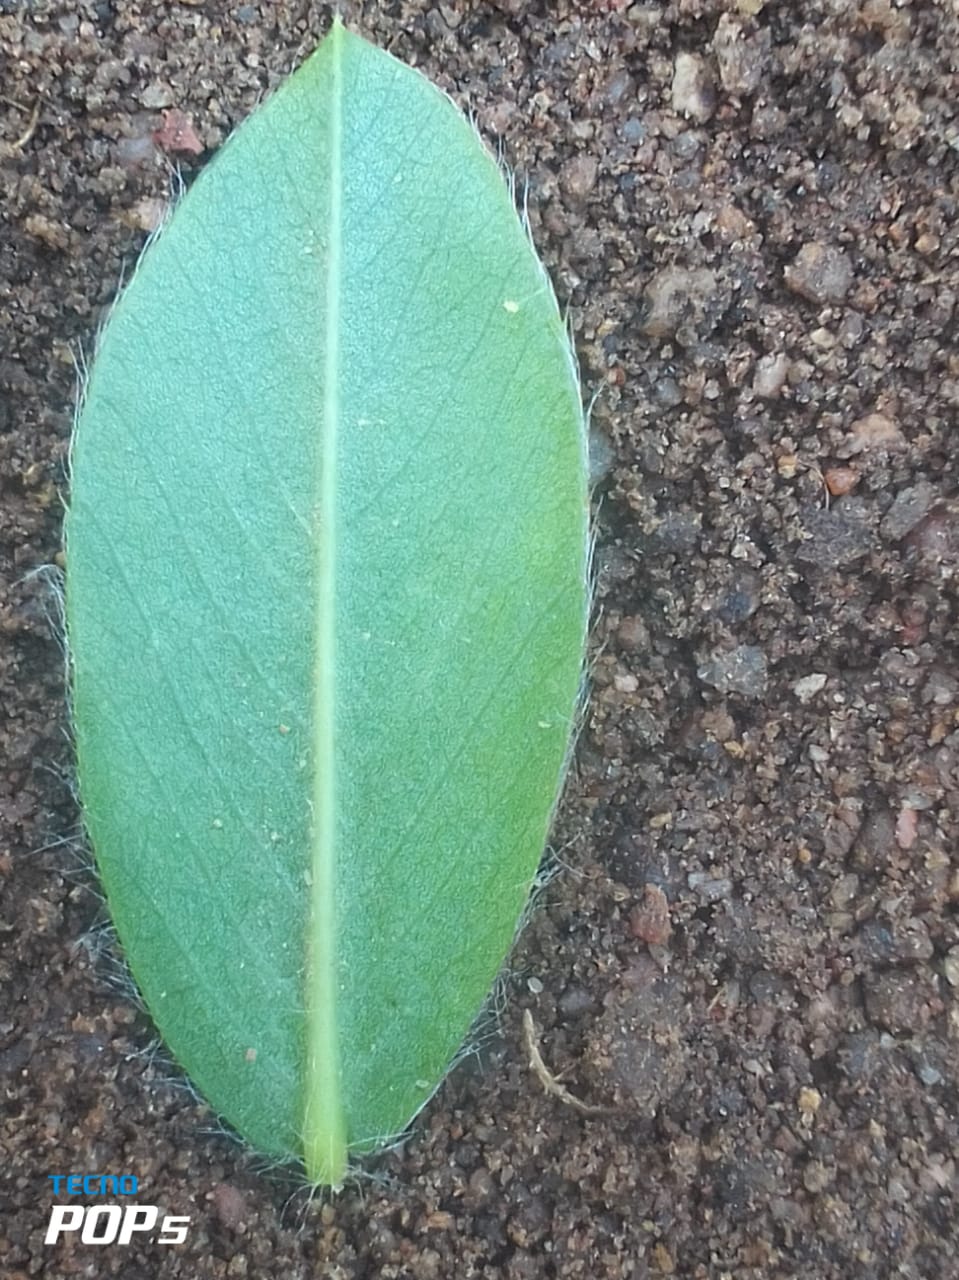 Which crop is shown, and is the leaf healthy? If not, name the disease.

peanut, healthy leaves
